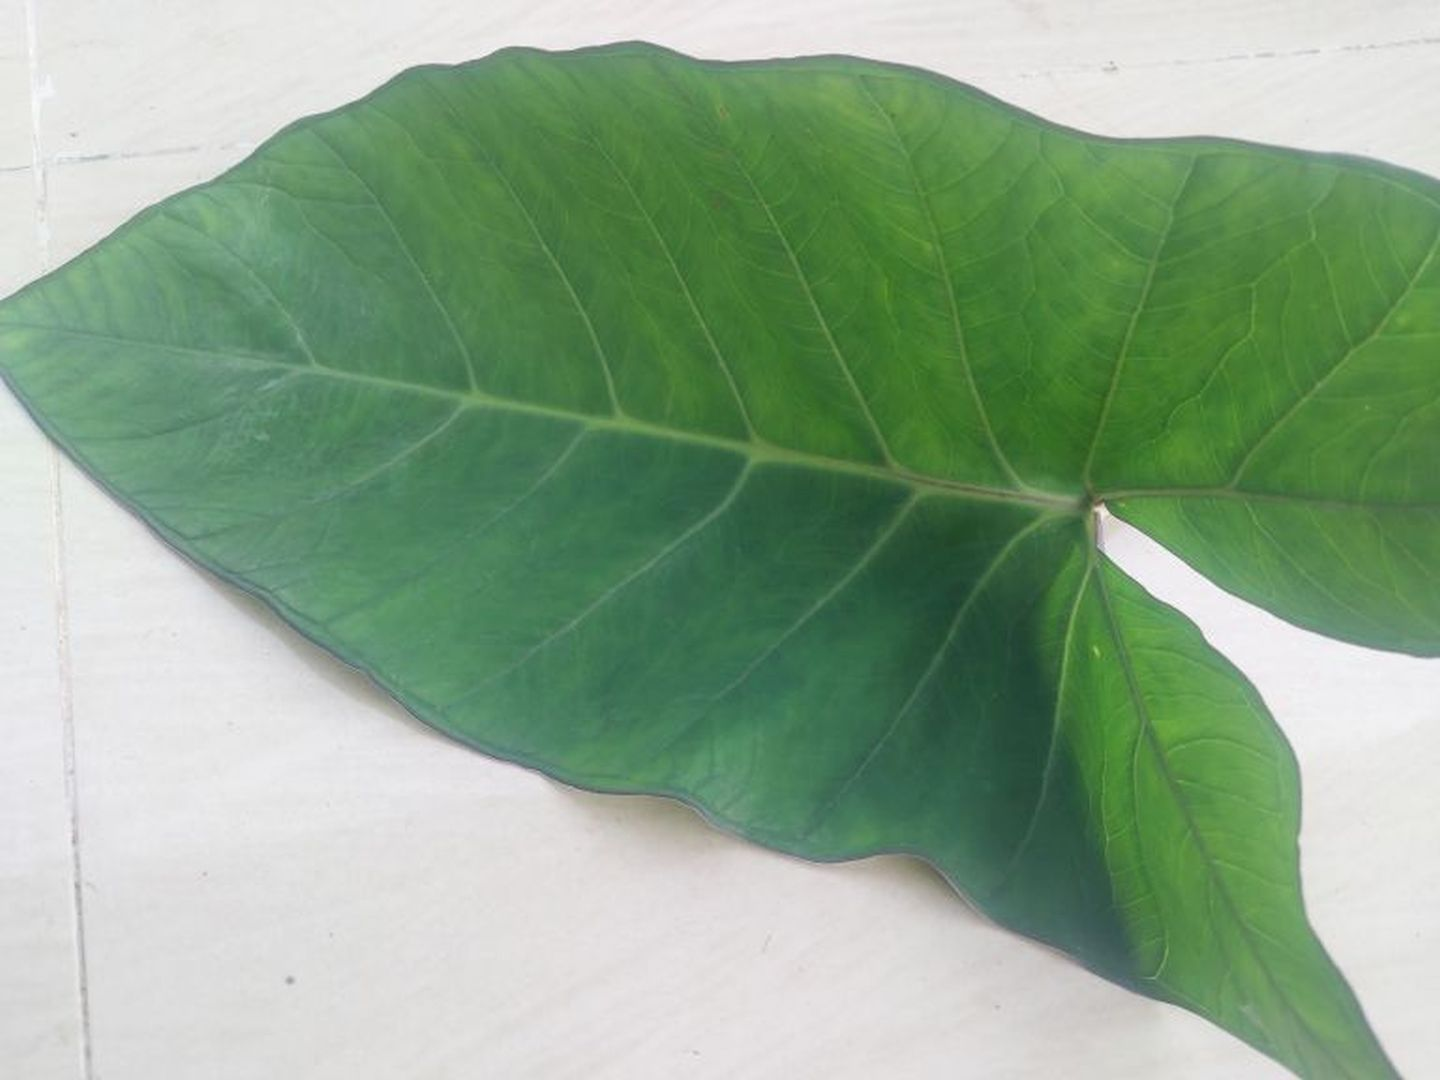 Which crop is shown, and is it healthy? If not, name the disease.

taro, healthy
